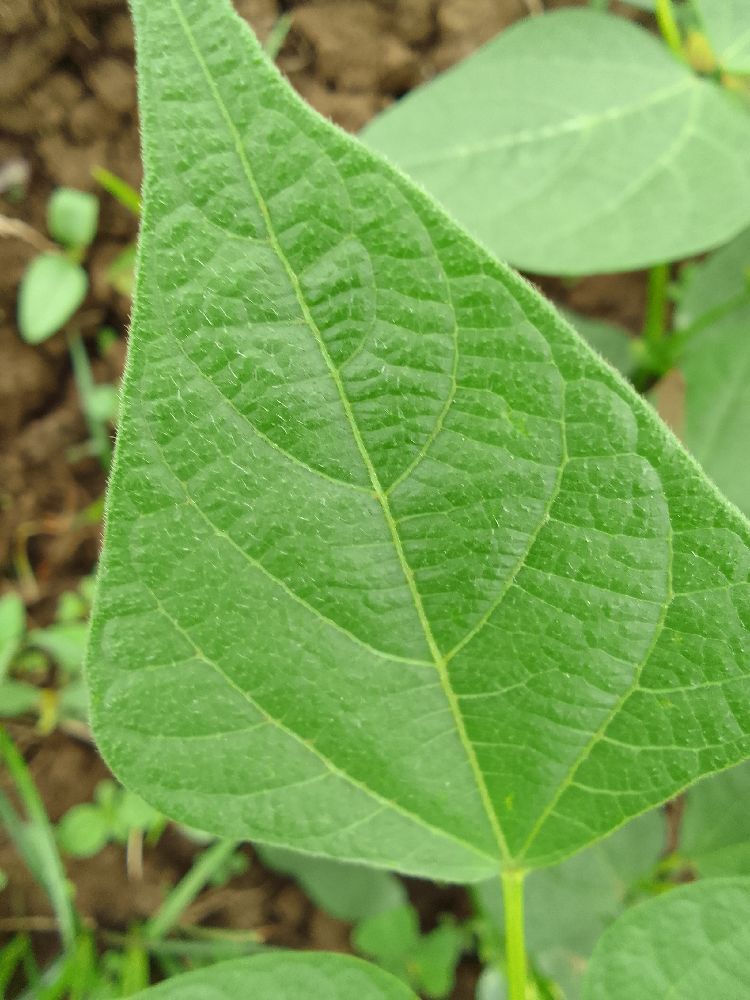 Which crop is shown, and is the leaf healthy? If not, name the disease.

common bean, healthy
